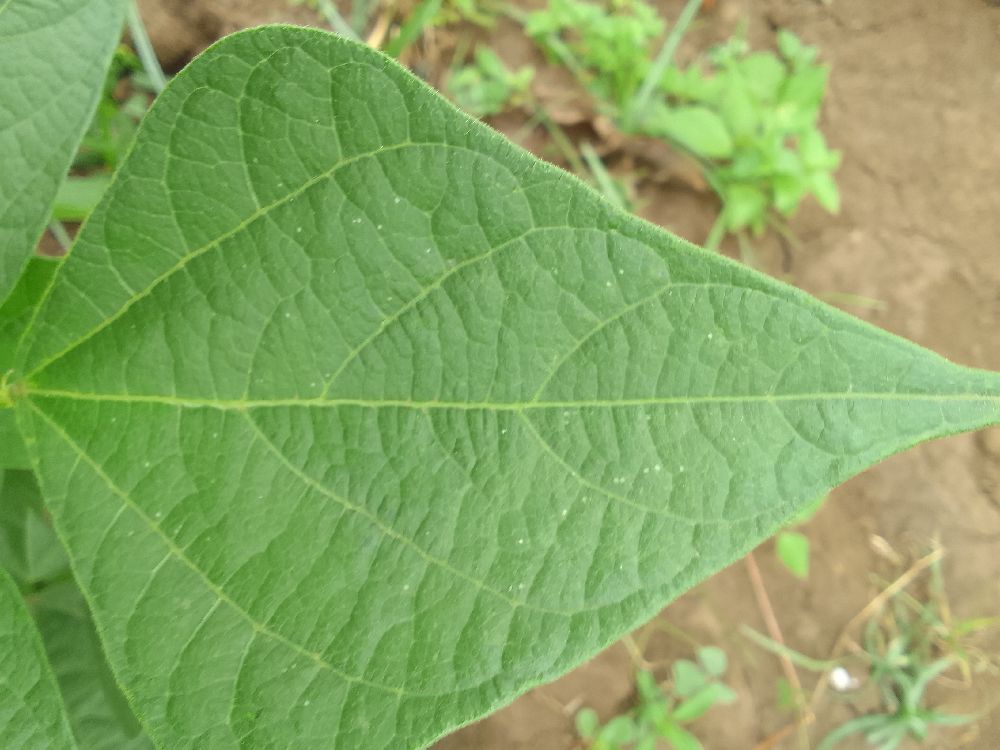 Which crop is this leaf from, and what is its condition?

common bean, healthy
